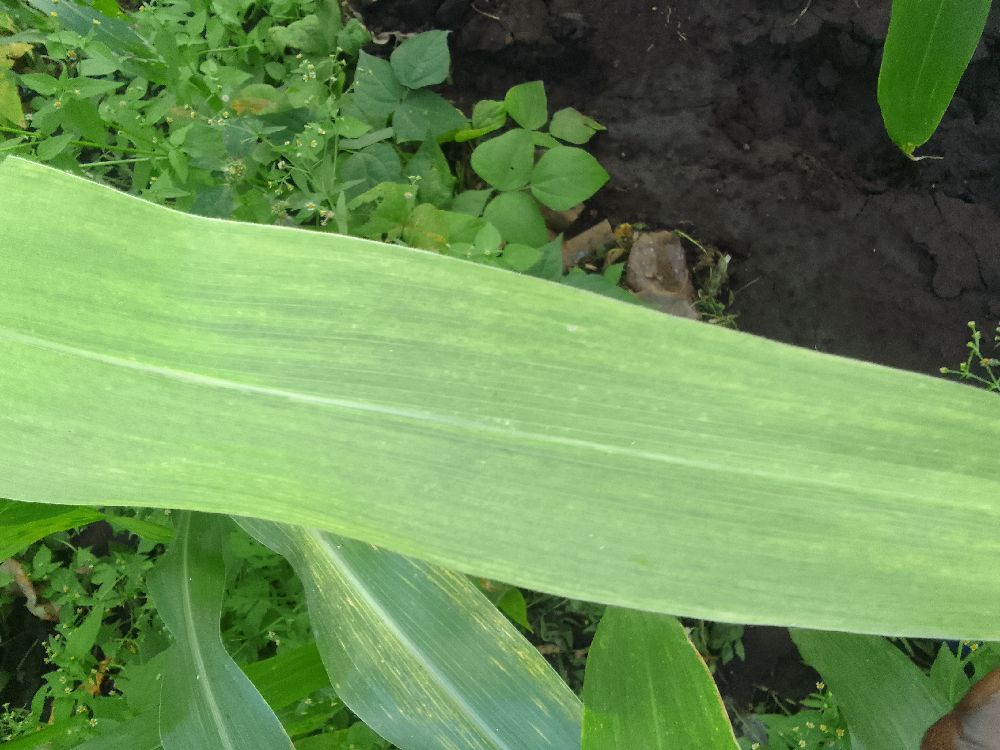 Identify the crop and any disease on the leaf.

maize, maize lethal necrosis
